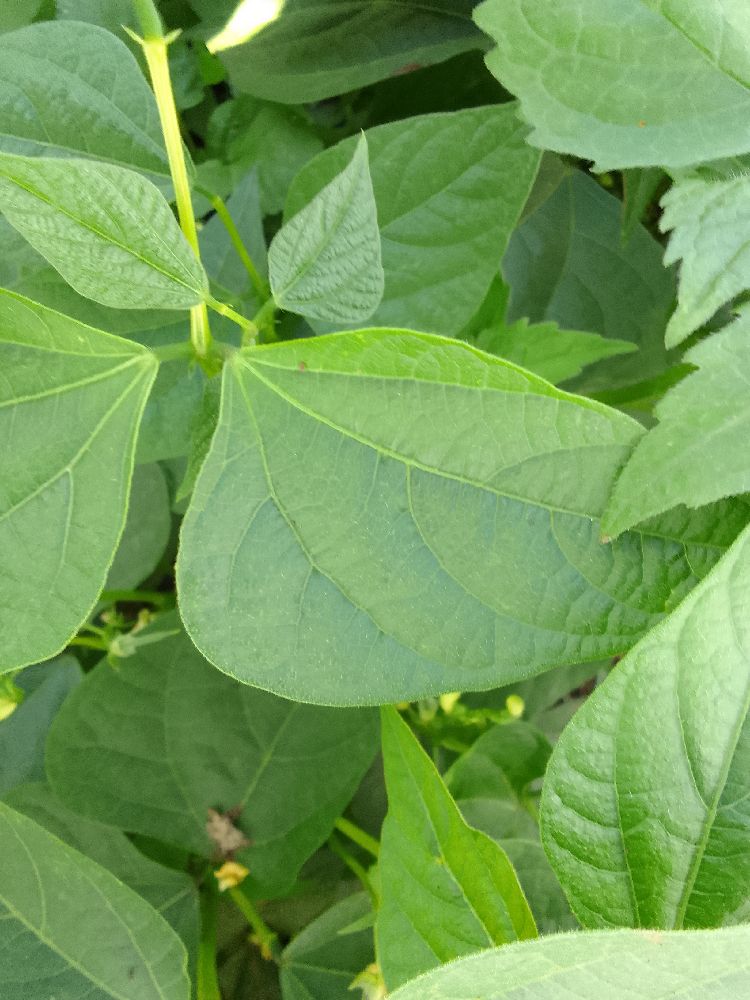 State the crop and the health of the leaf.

common bean, healthy
